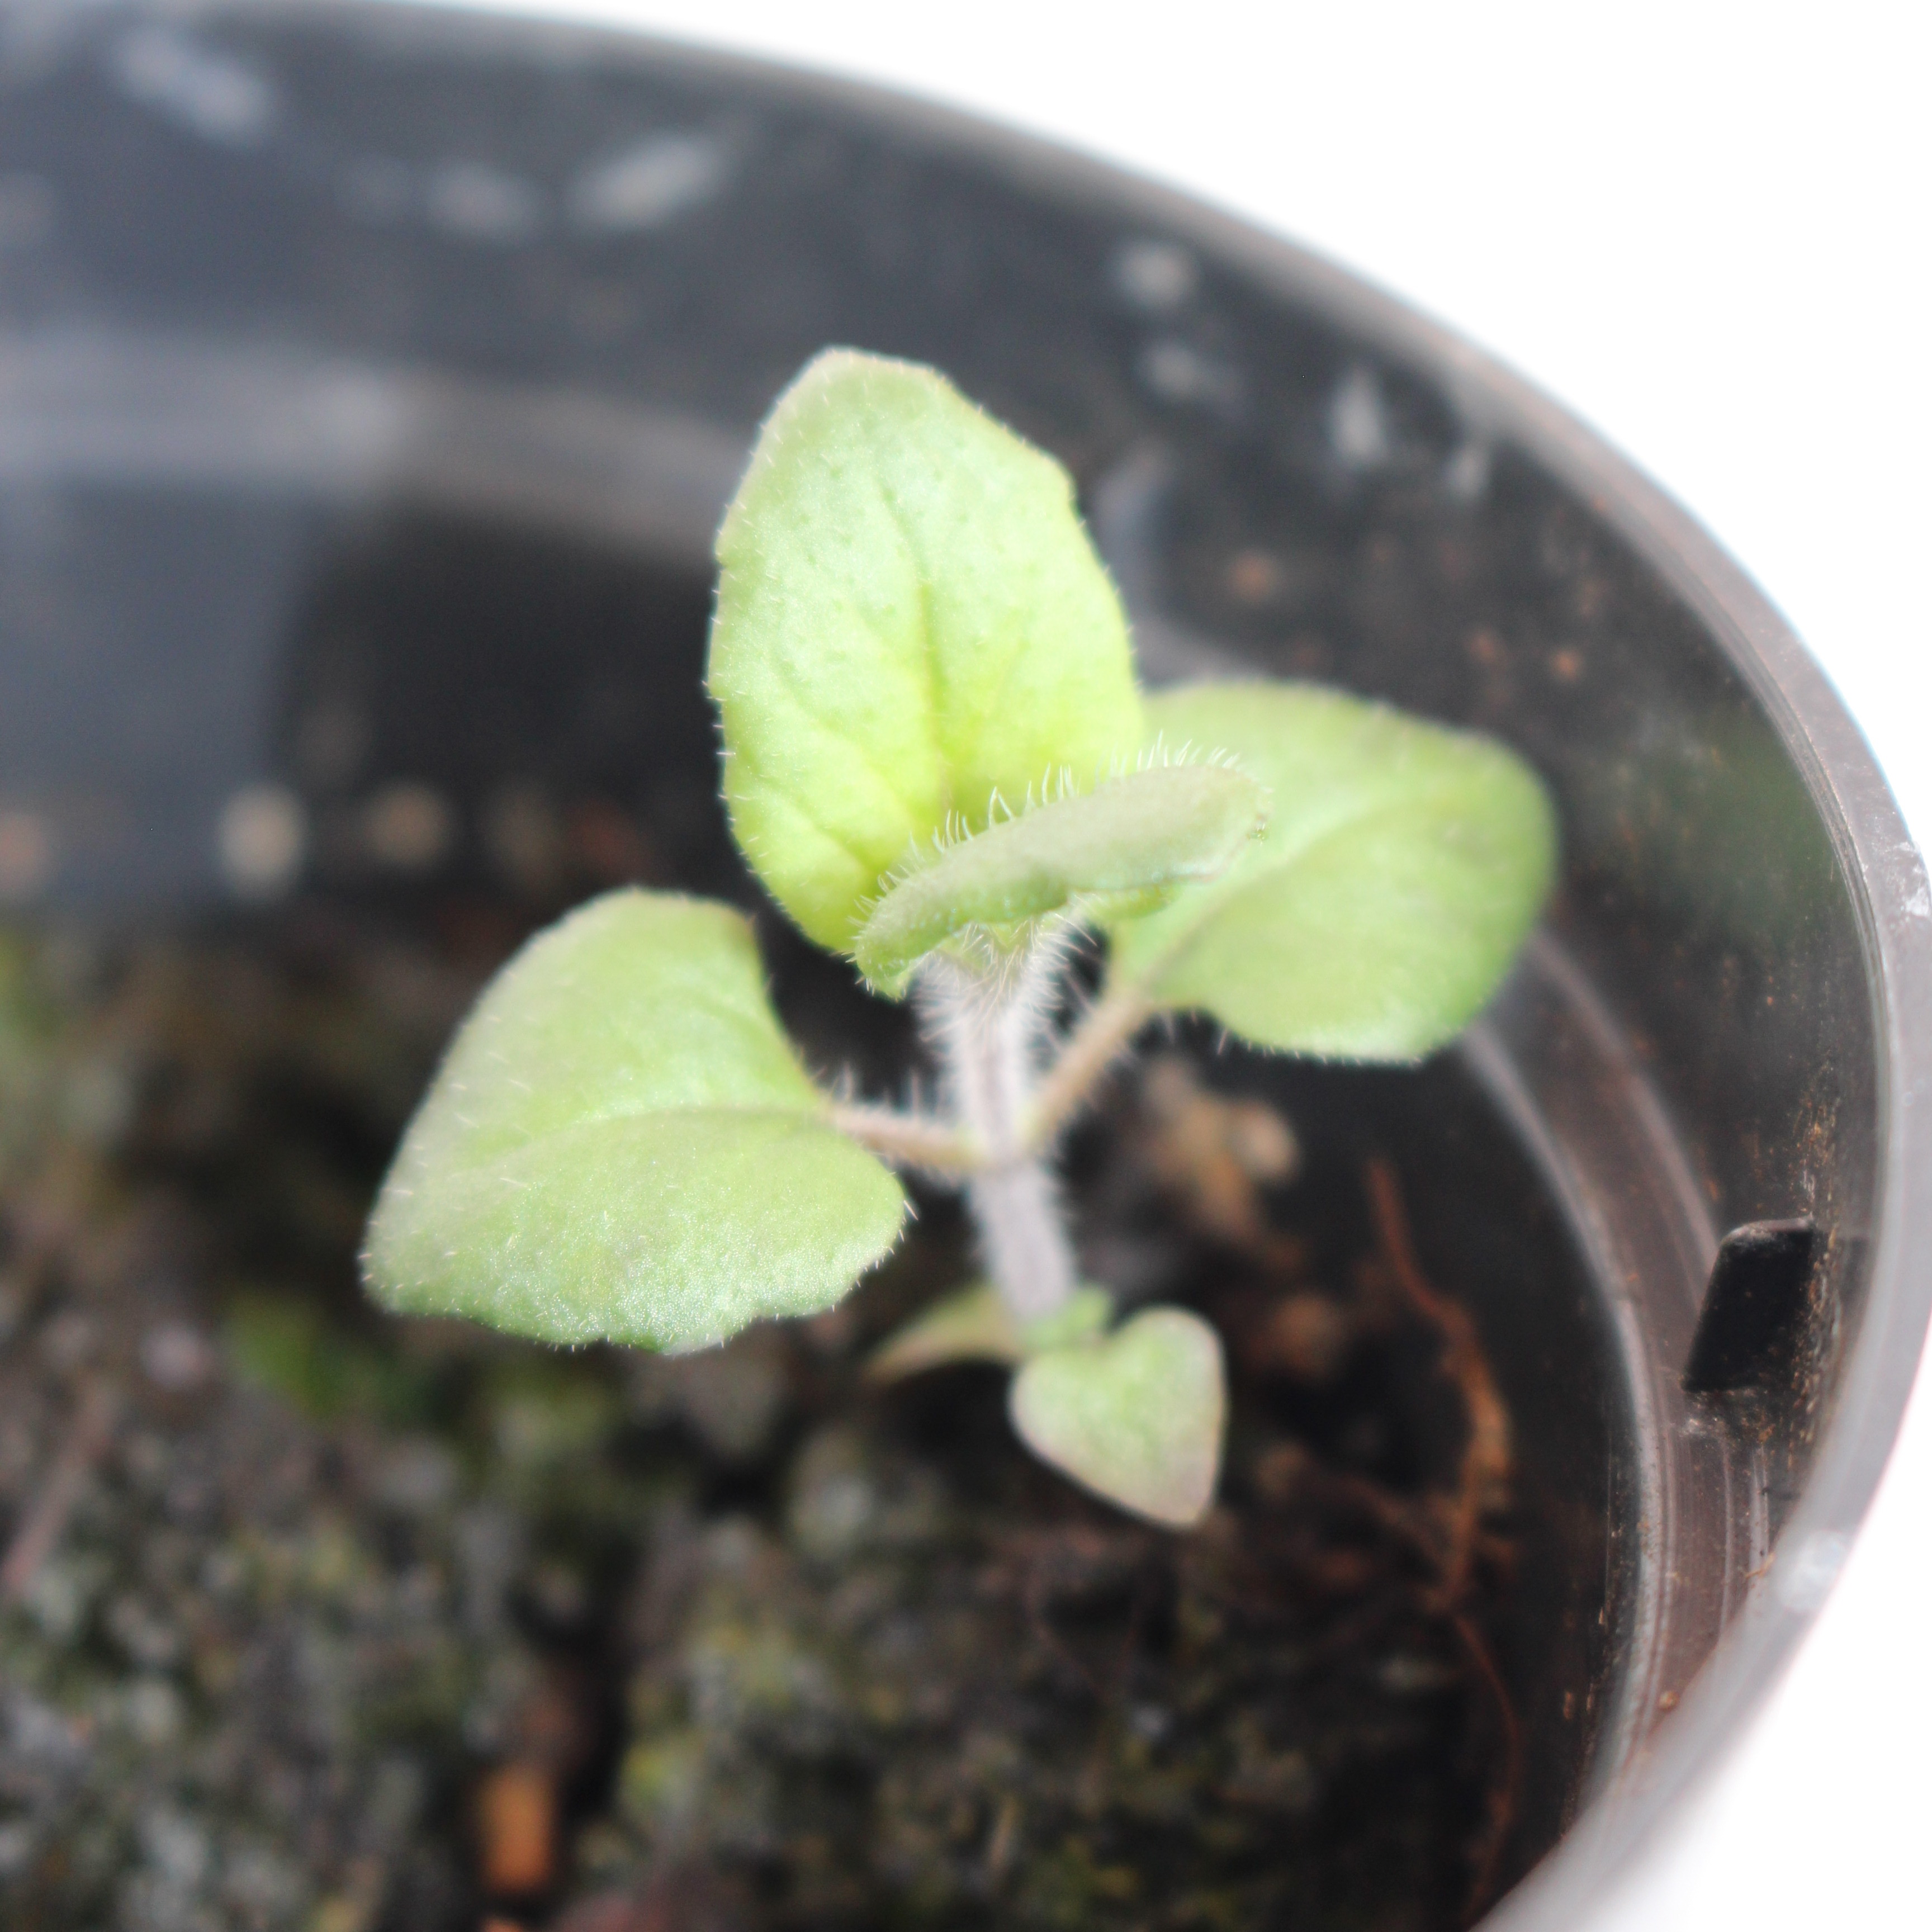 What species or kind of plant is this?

Veronica persica
